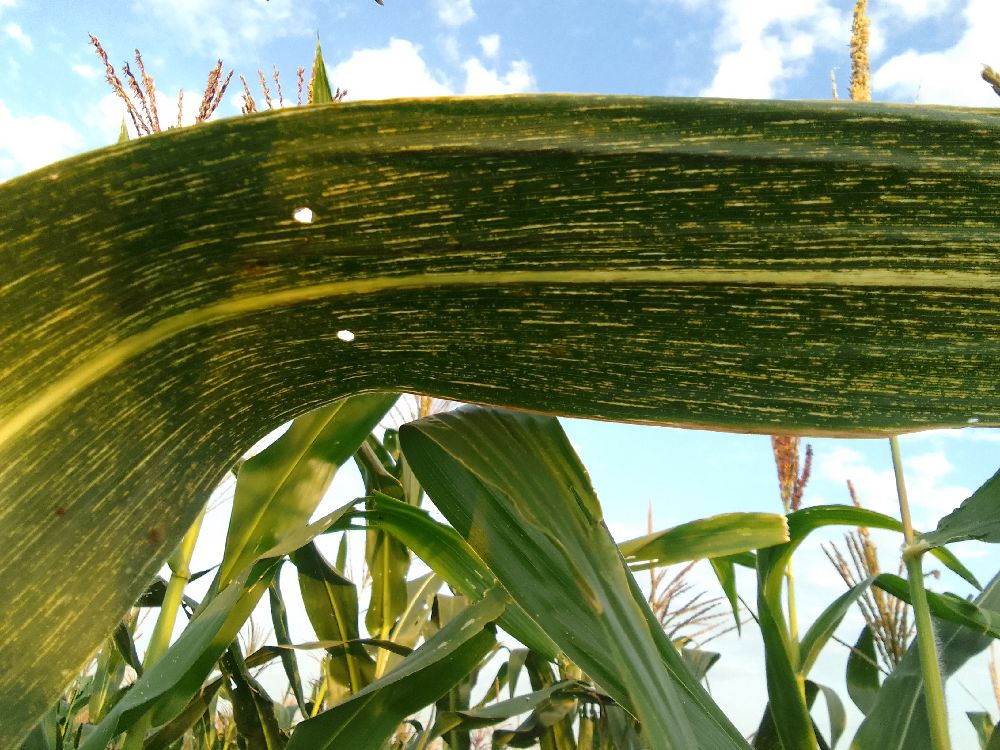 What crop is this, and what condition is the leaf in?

maize, maize streak virus
